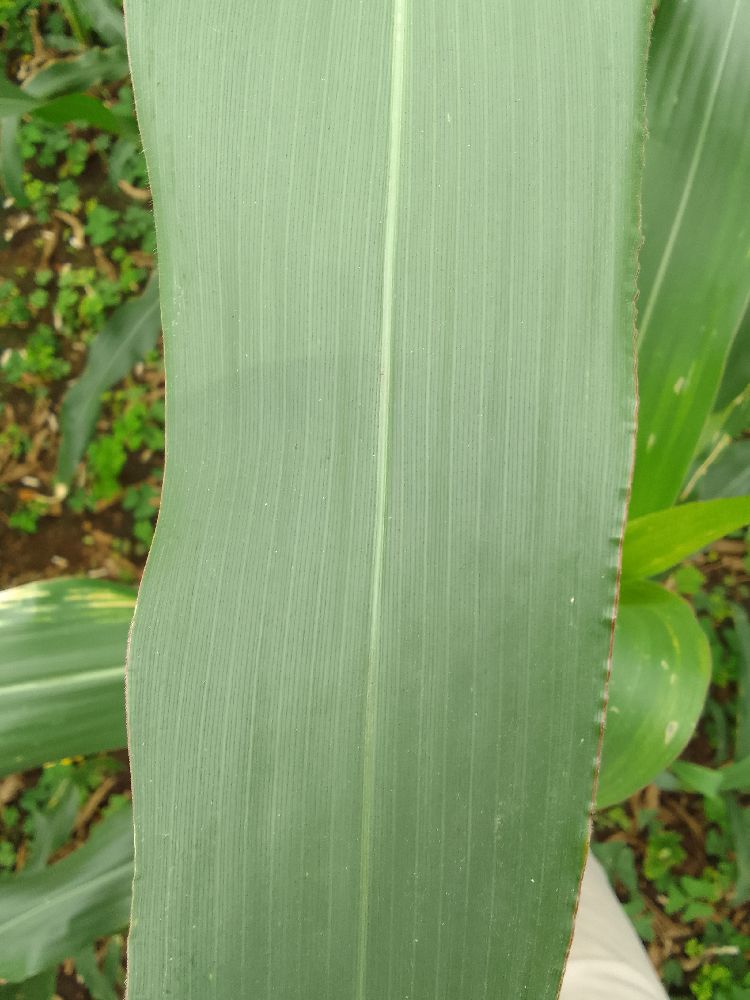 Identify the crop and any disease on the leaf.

maize, healthy
